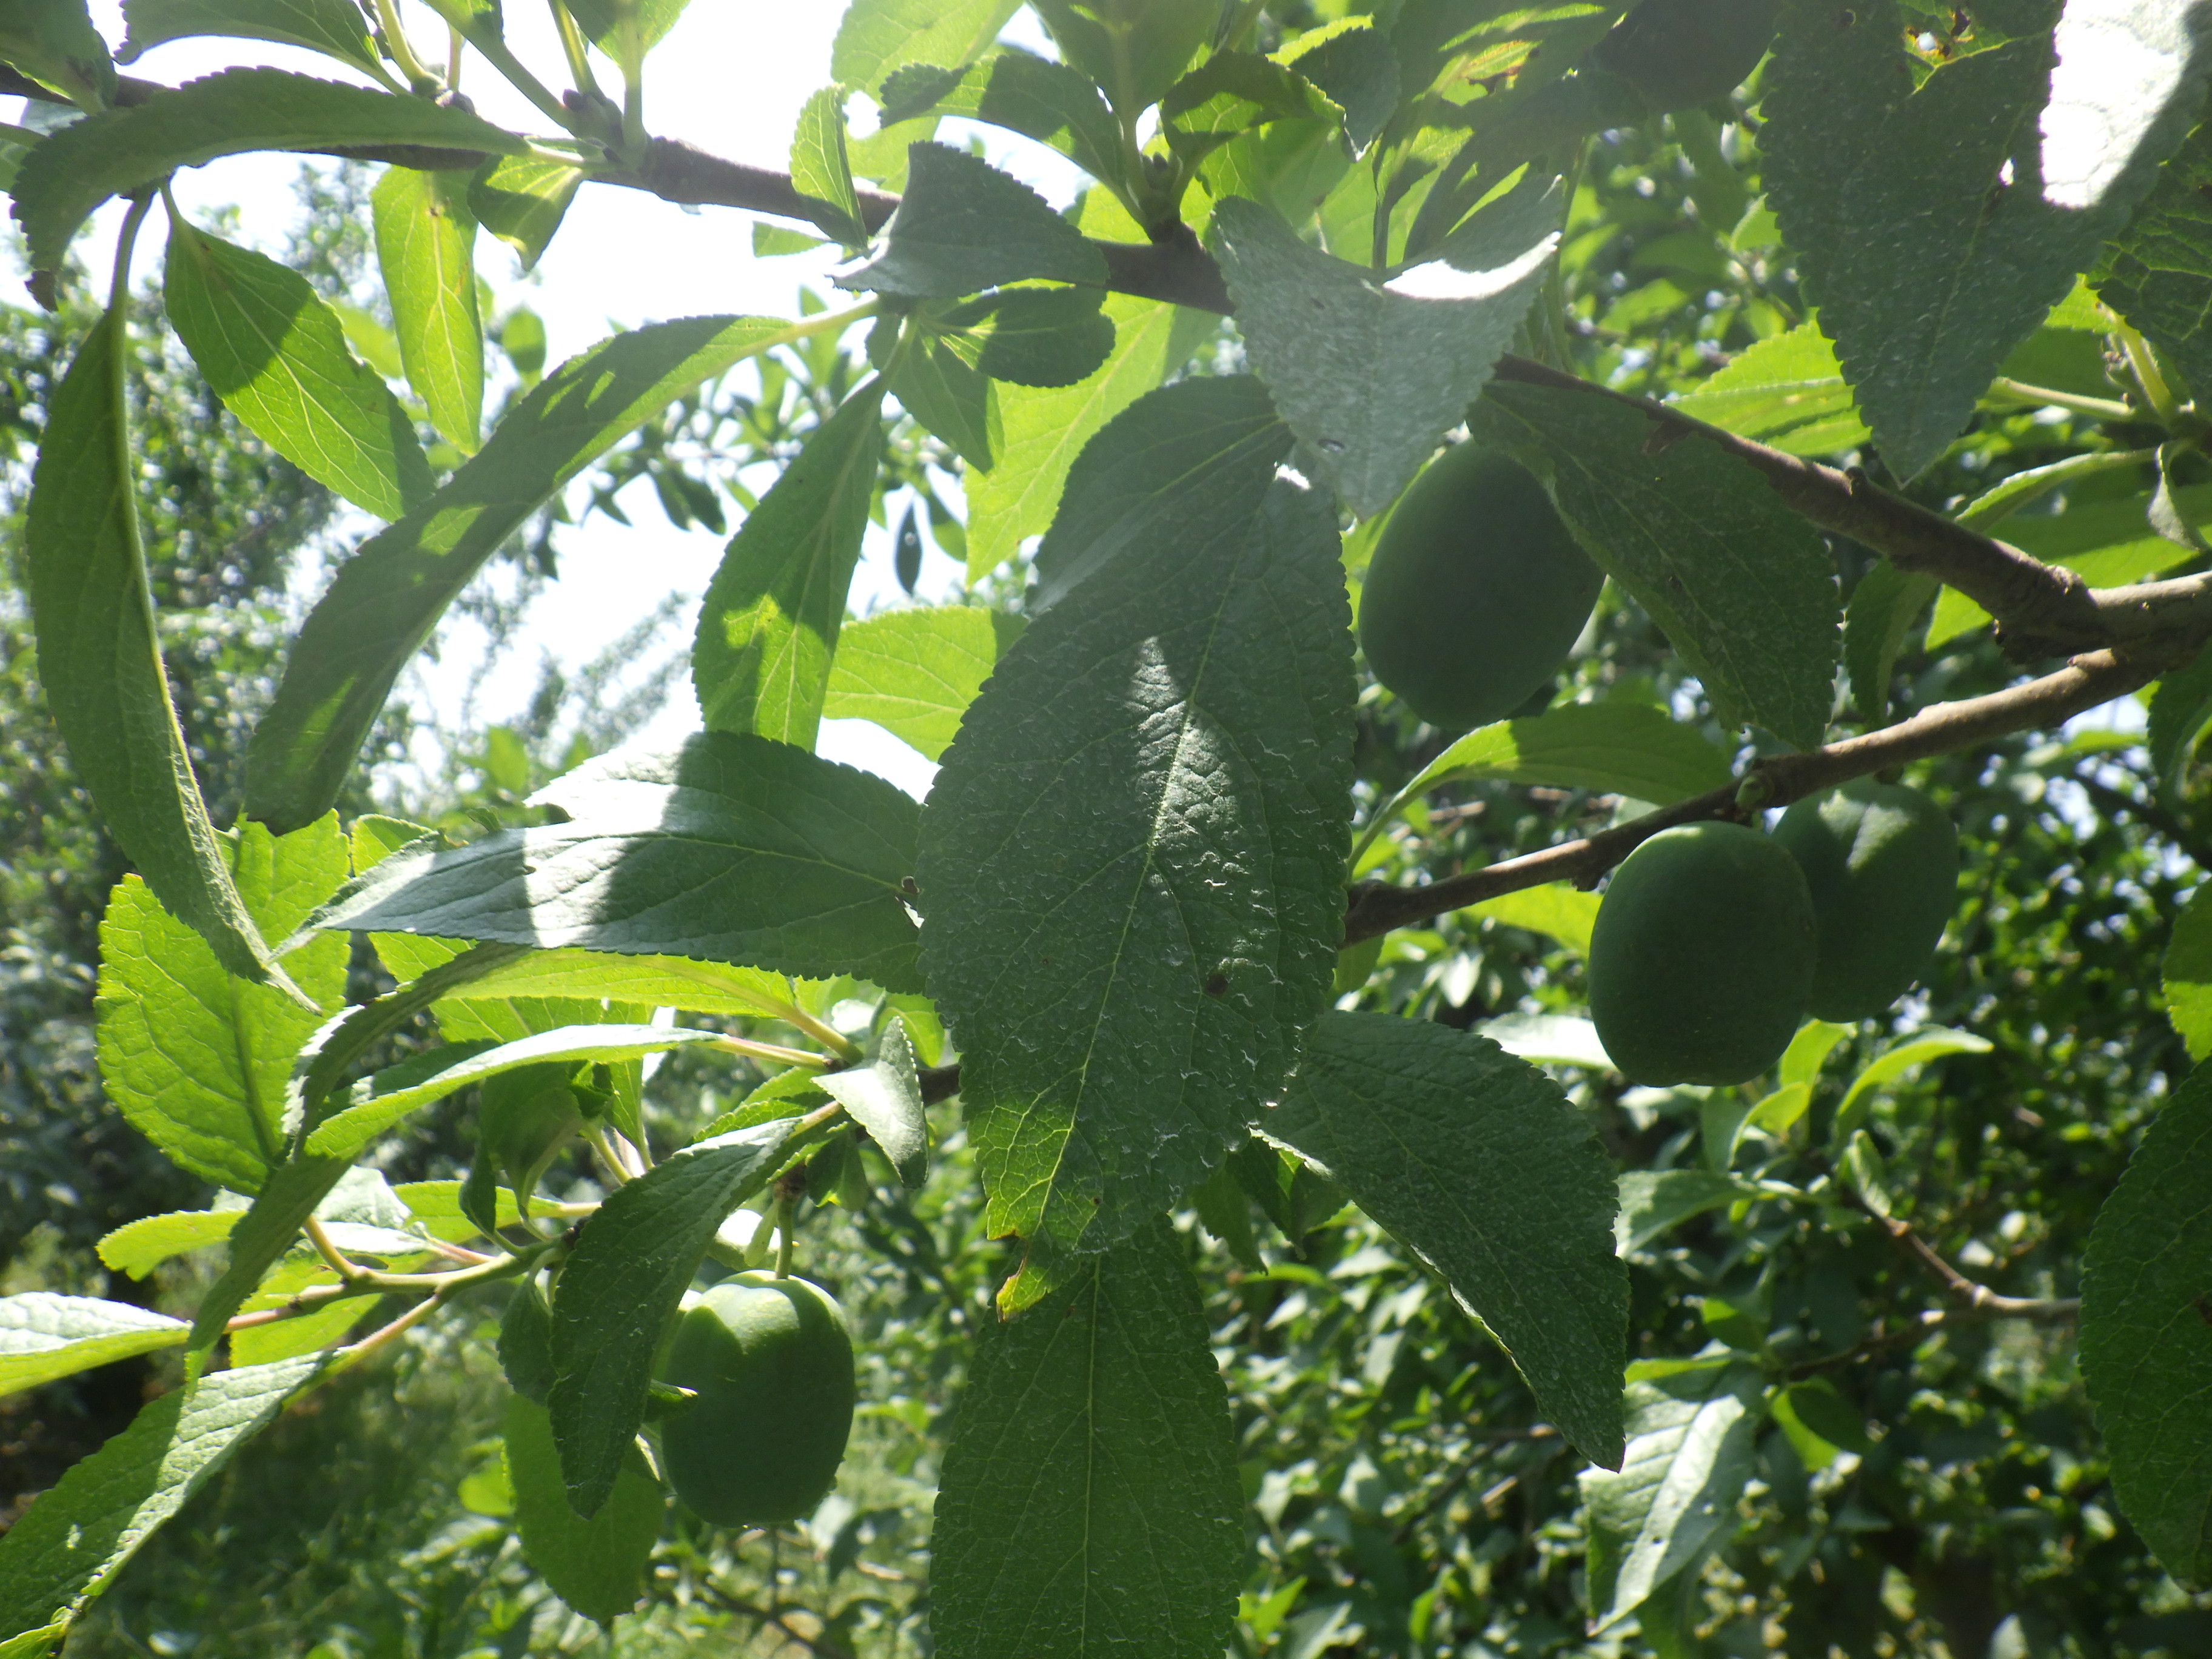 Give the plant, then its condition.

plum, shot hole disease
